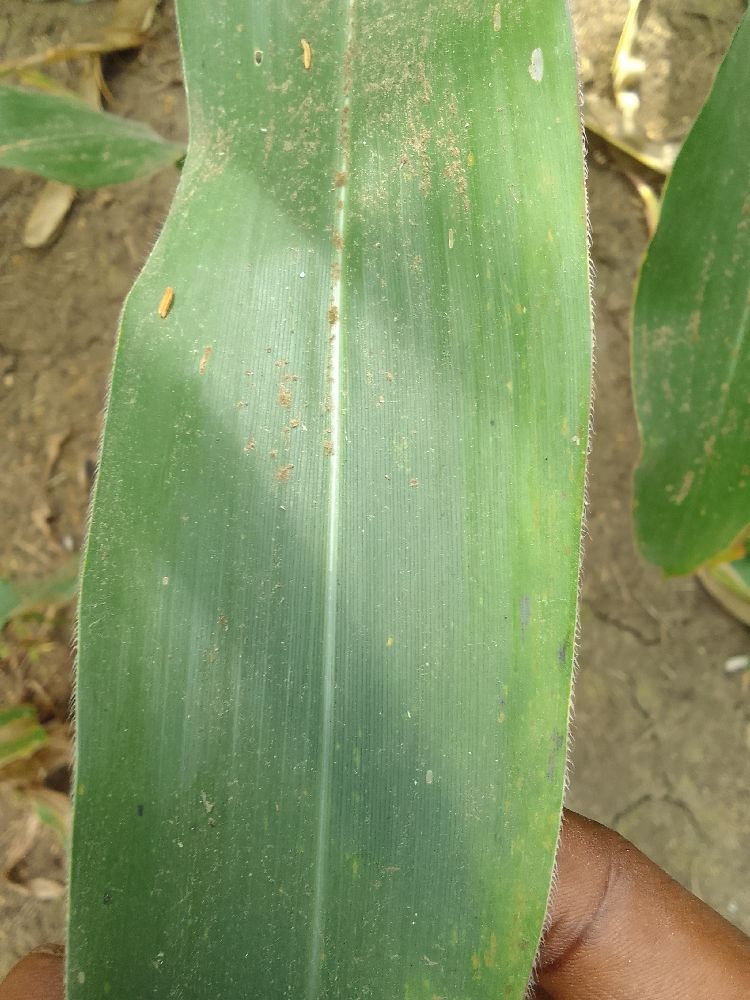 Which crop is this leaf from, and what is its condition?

maize, healthy
